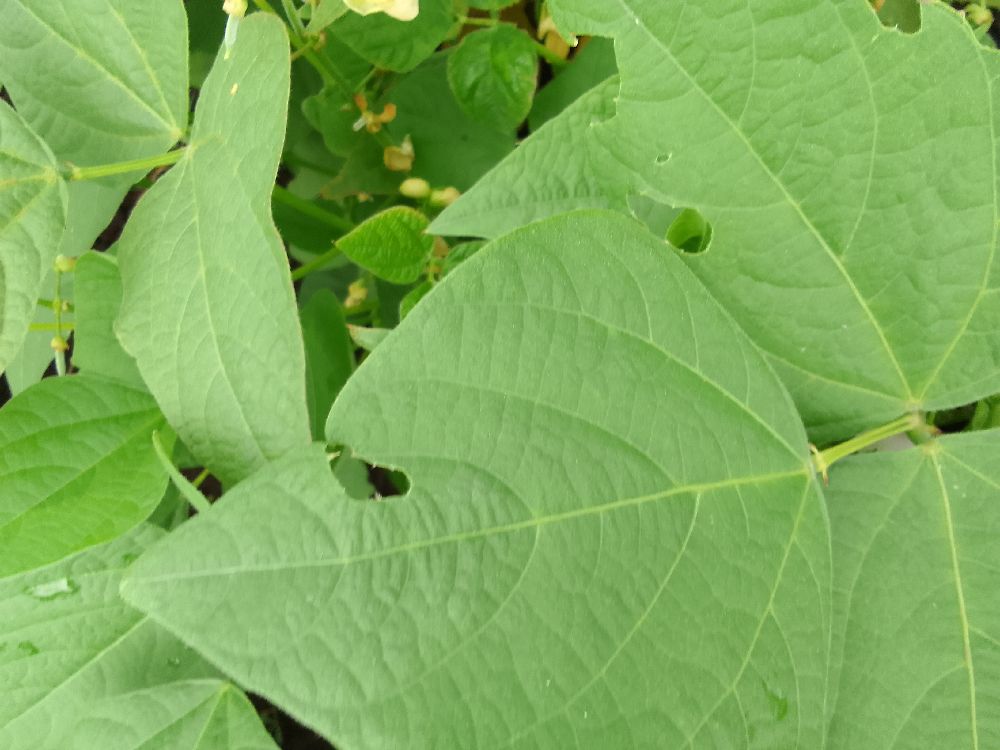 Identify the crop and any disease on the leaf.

common bean, healthy
